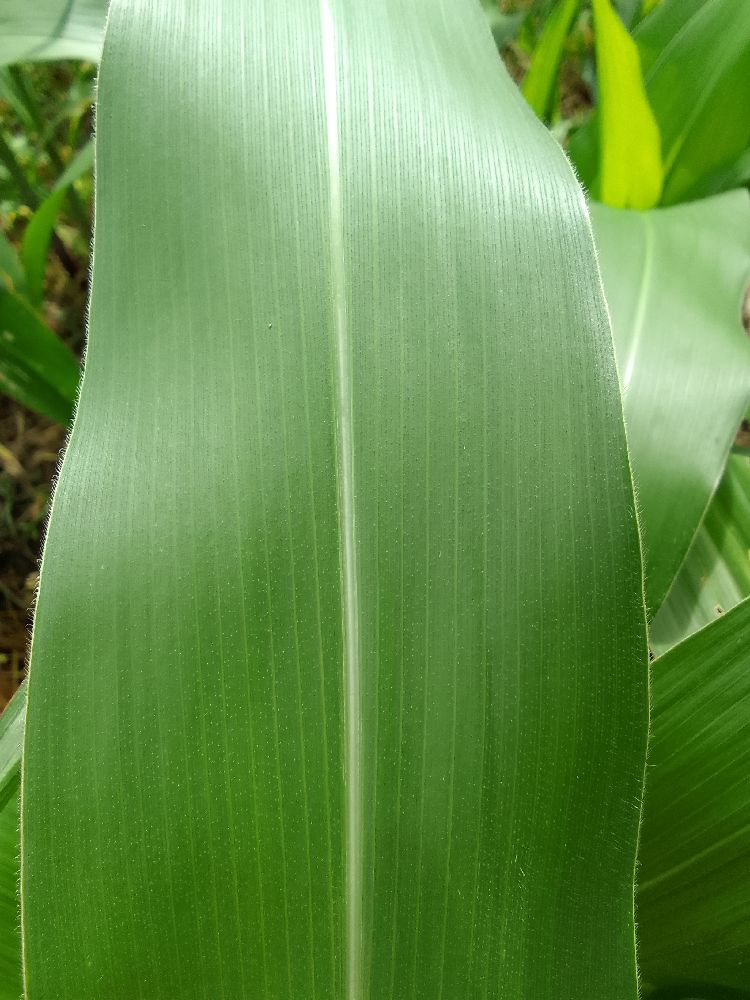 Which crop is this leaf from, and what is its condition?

maize, healthy
